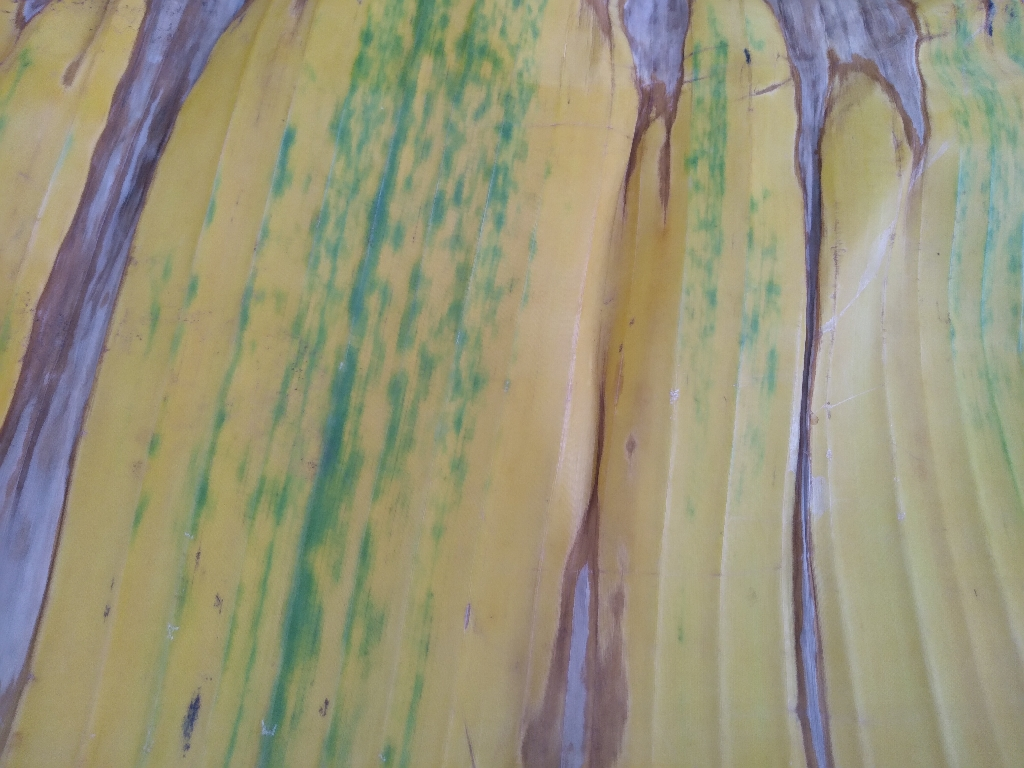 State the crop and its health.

banana, fusarium wilt race 1
